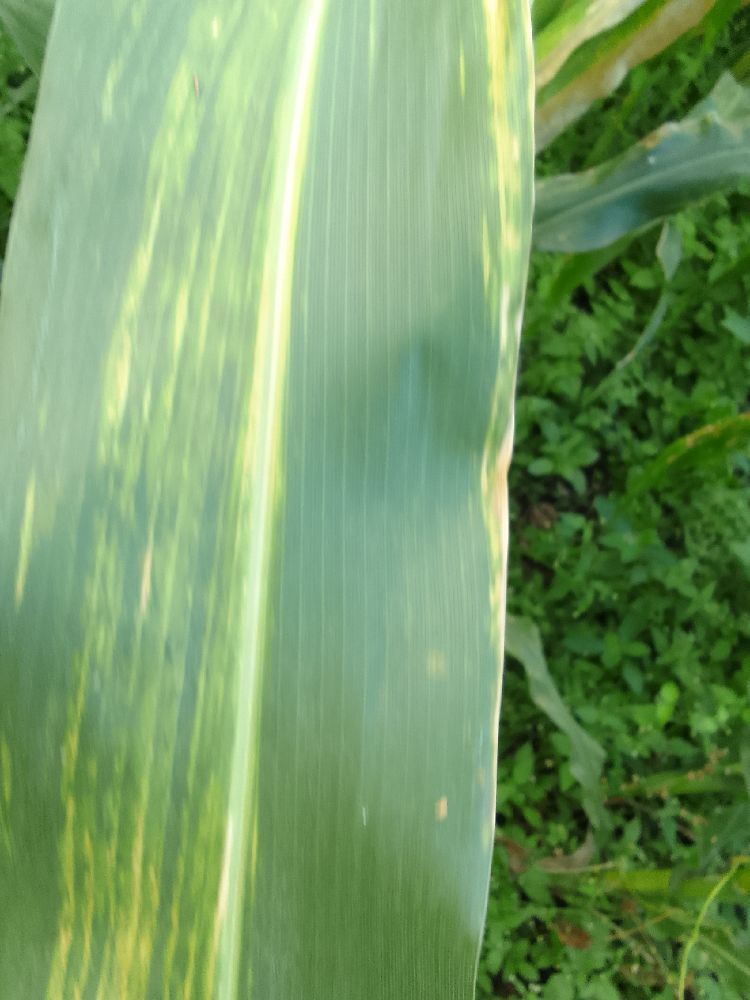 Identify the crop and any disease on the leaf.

maize, maize lethal necrosis
